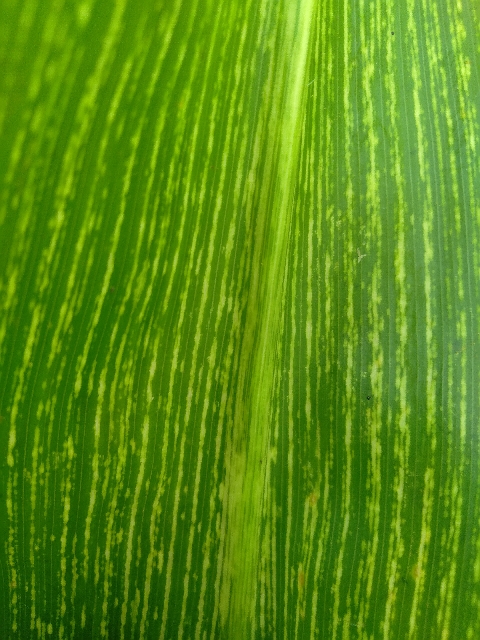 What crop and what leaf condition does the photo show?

maize, maize streak virus
